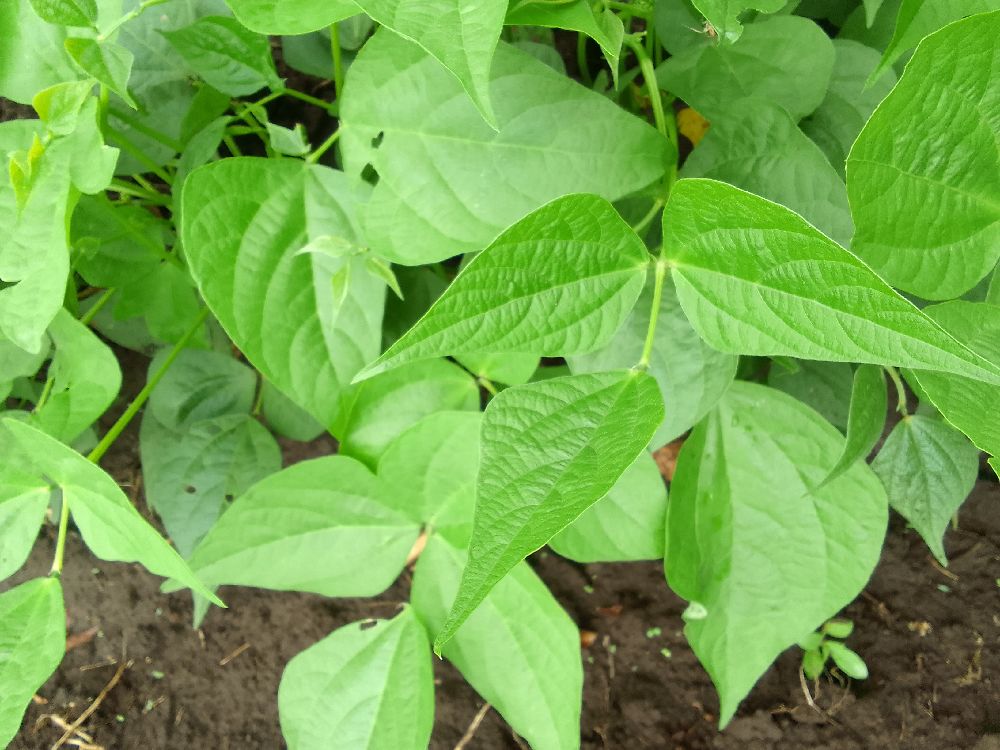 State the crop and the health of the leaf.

common bean, healthy
